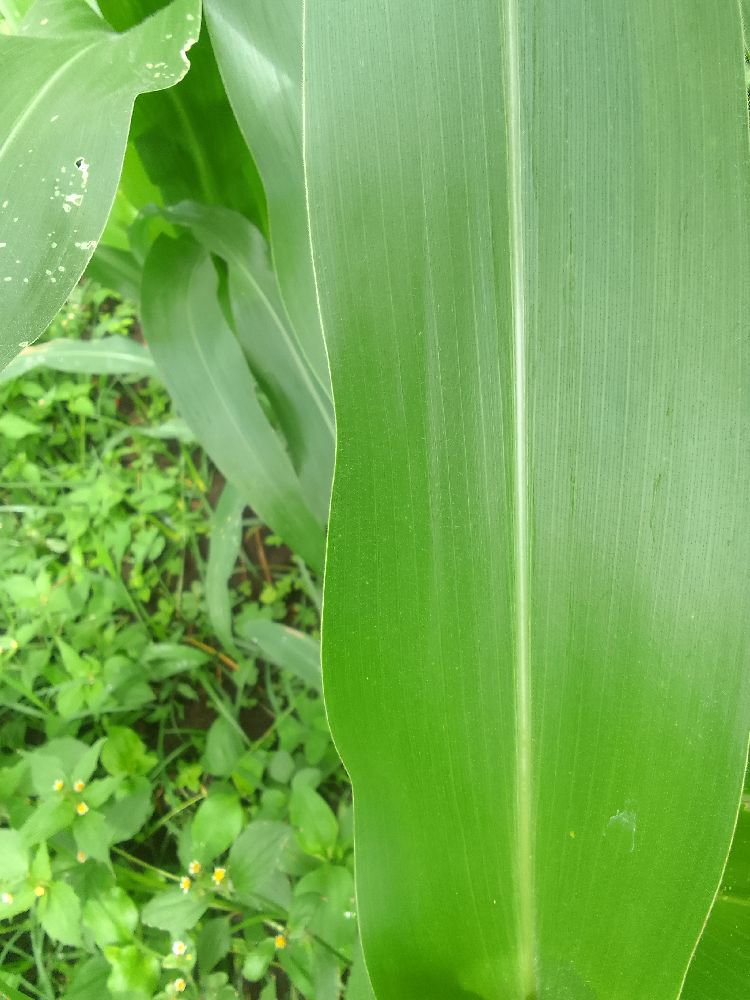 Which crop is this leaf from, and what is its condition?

maize, healthy
